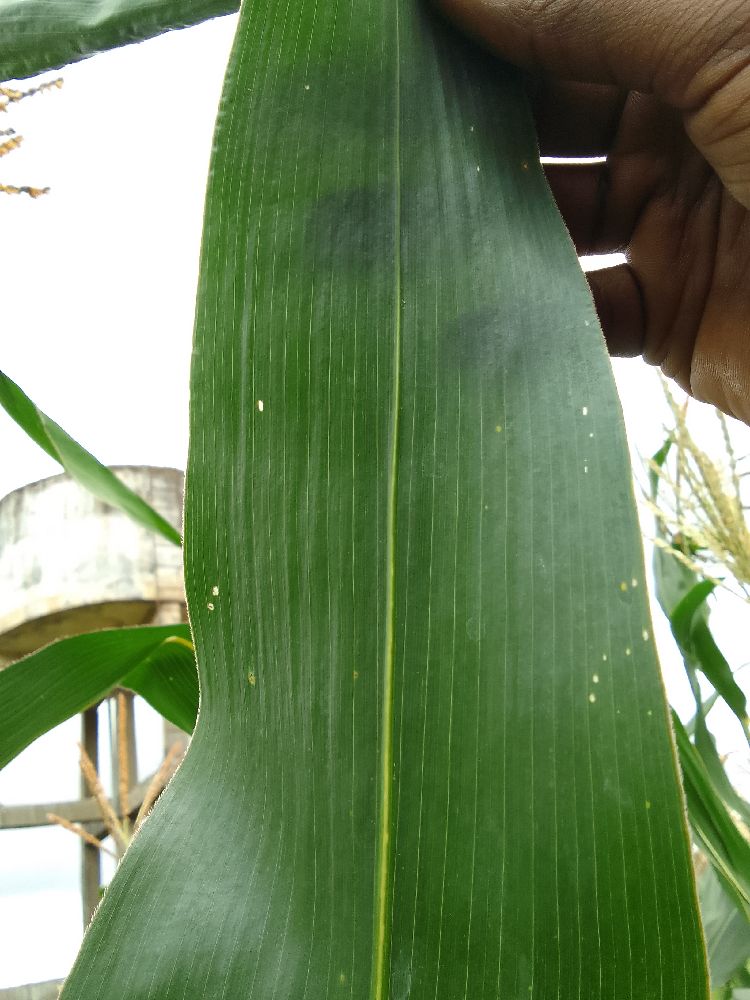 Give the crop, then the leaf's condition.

maize, healthy
